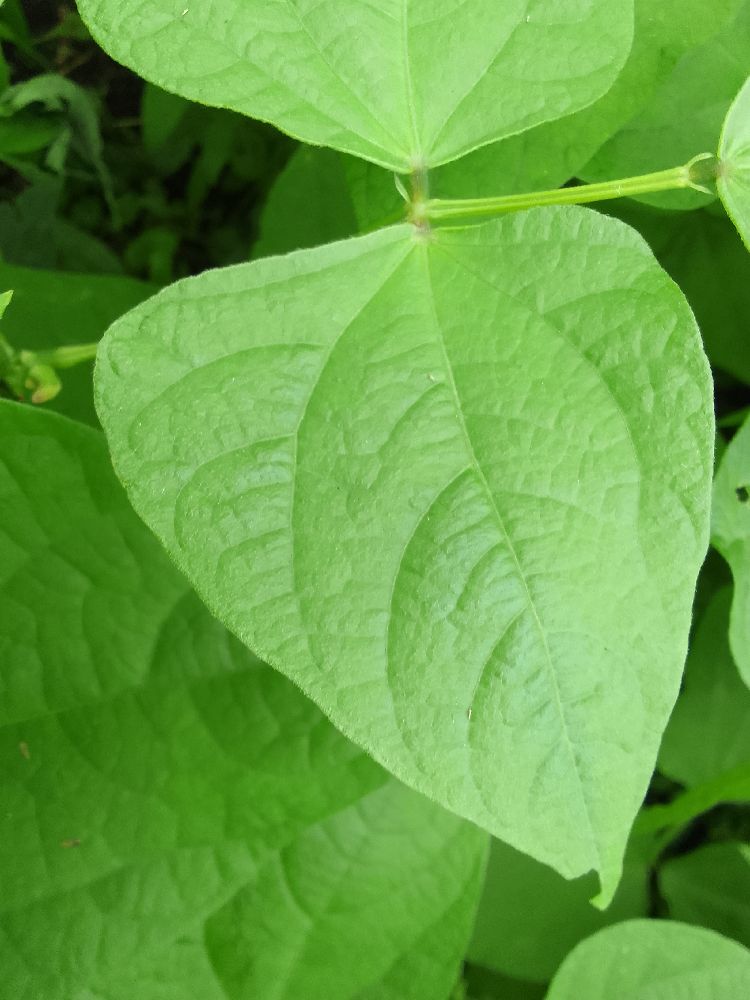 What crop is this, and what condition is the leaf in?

common bean, healthy
